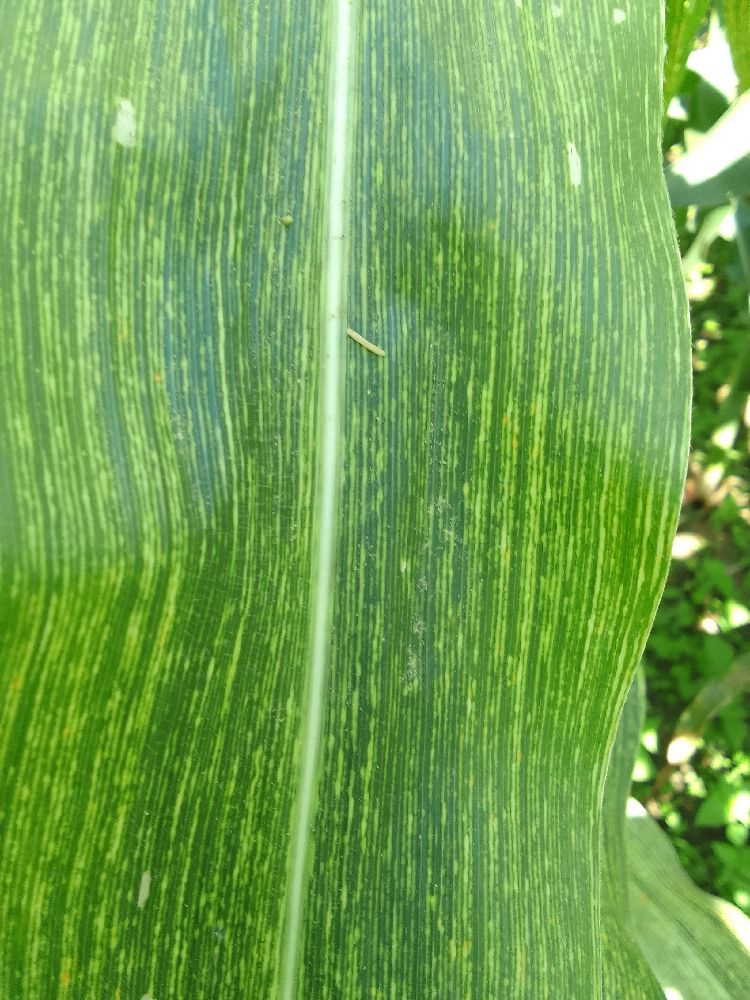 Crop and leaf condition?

maize, maize streak virus
